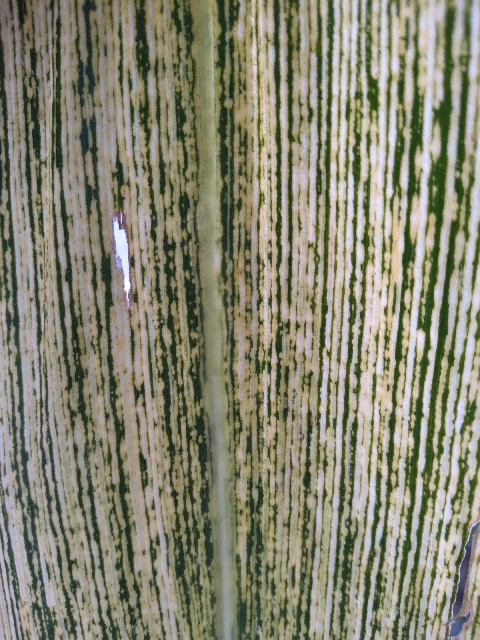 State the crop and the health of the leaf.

maize, maize streak virus
